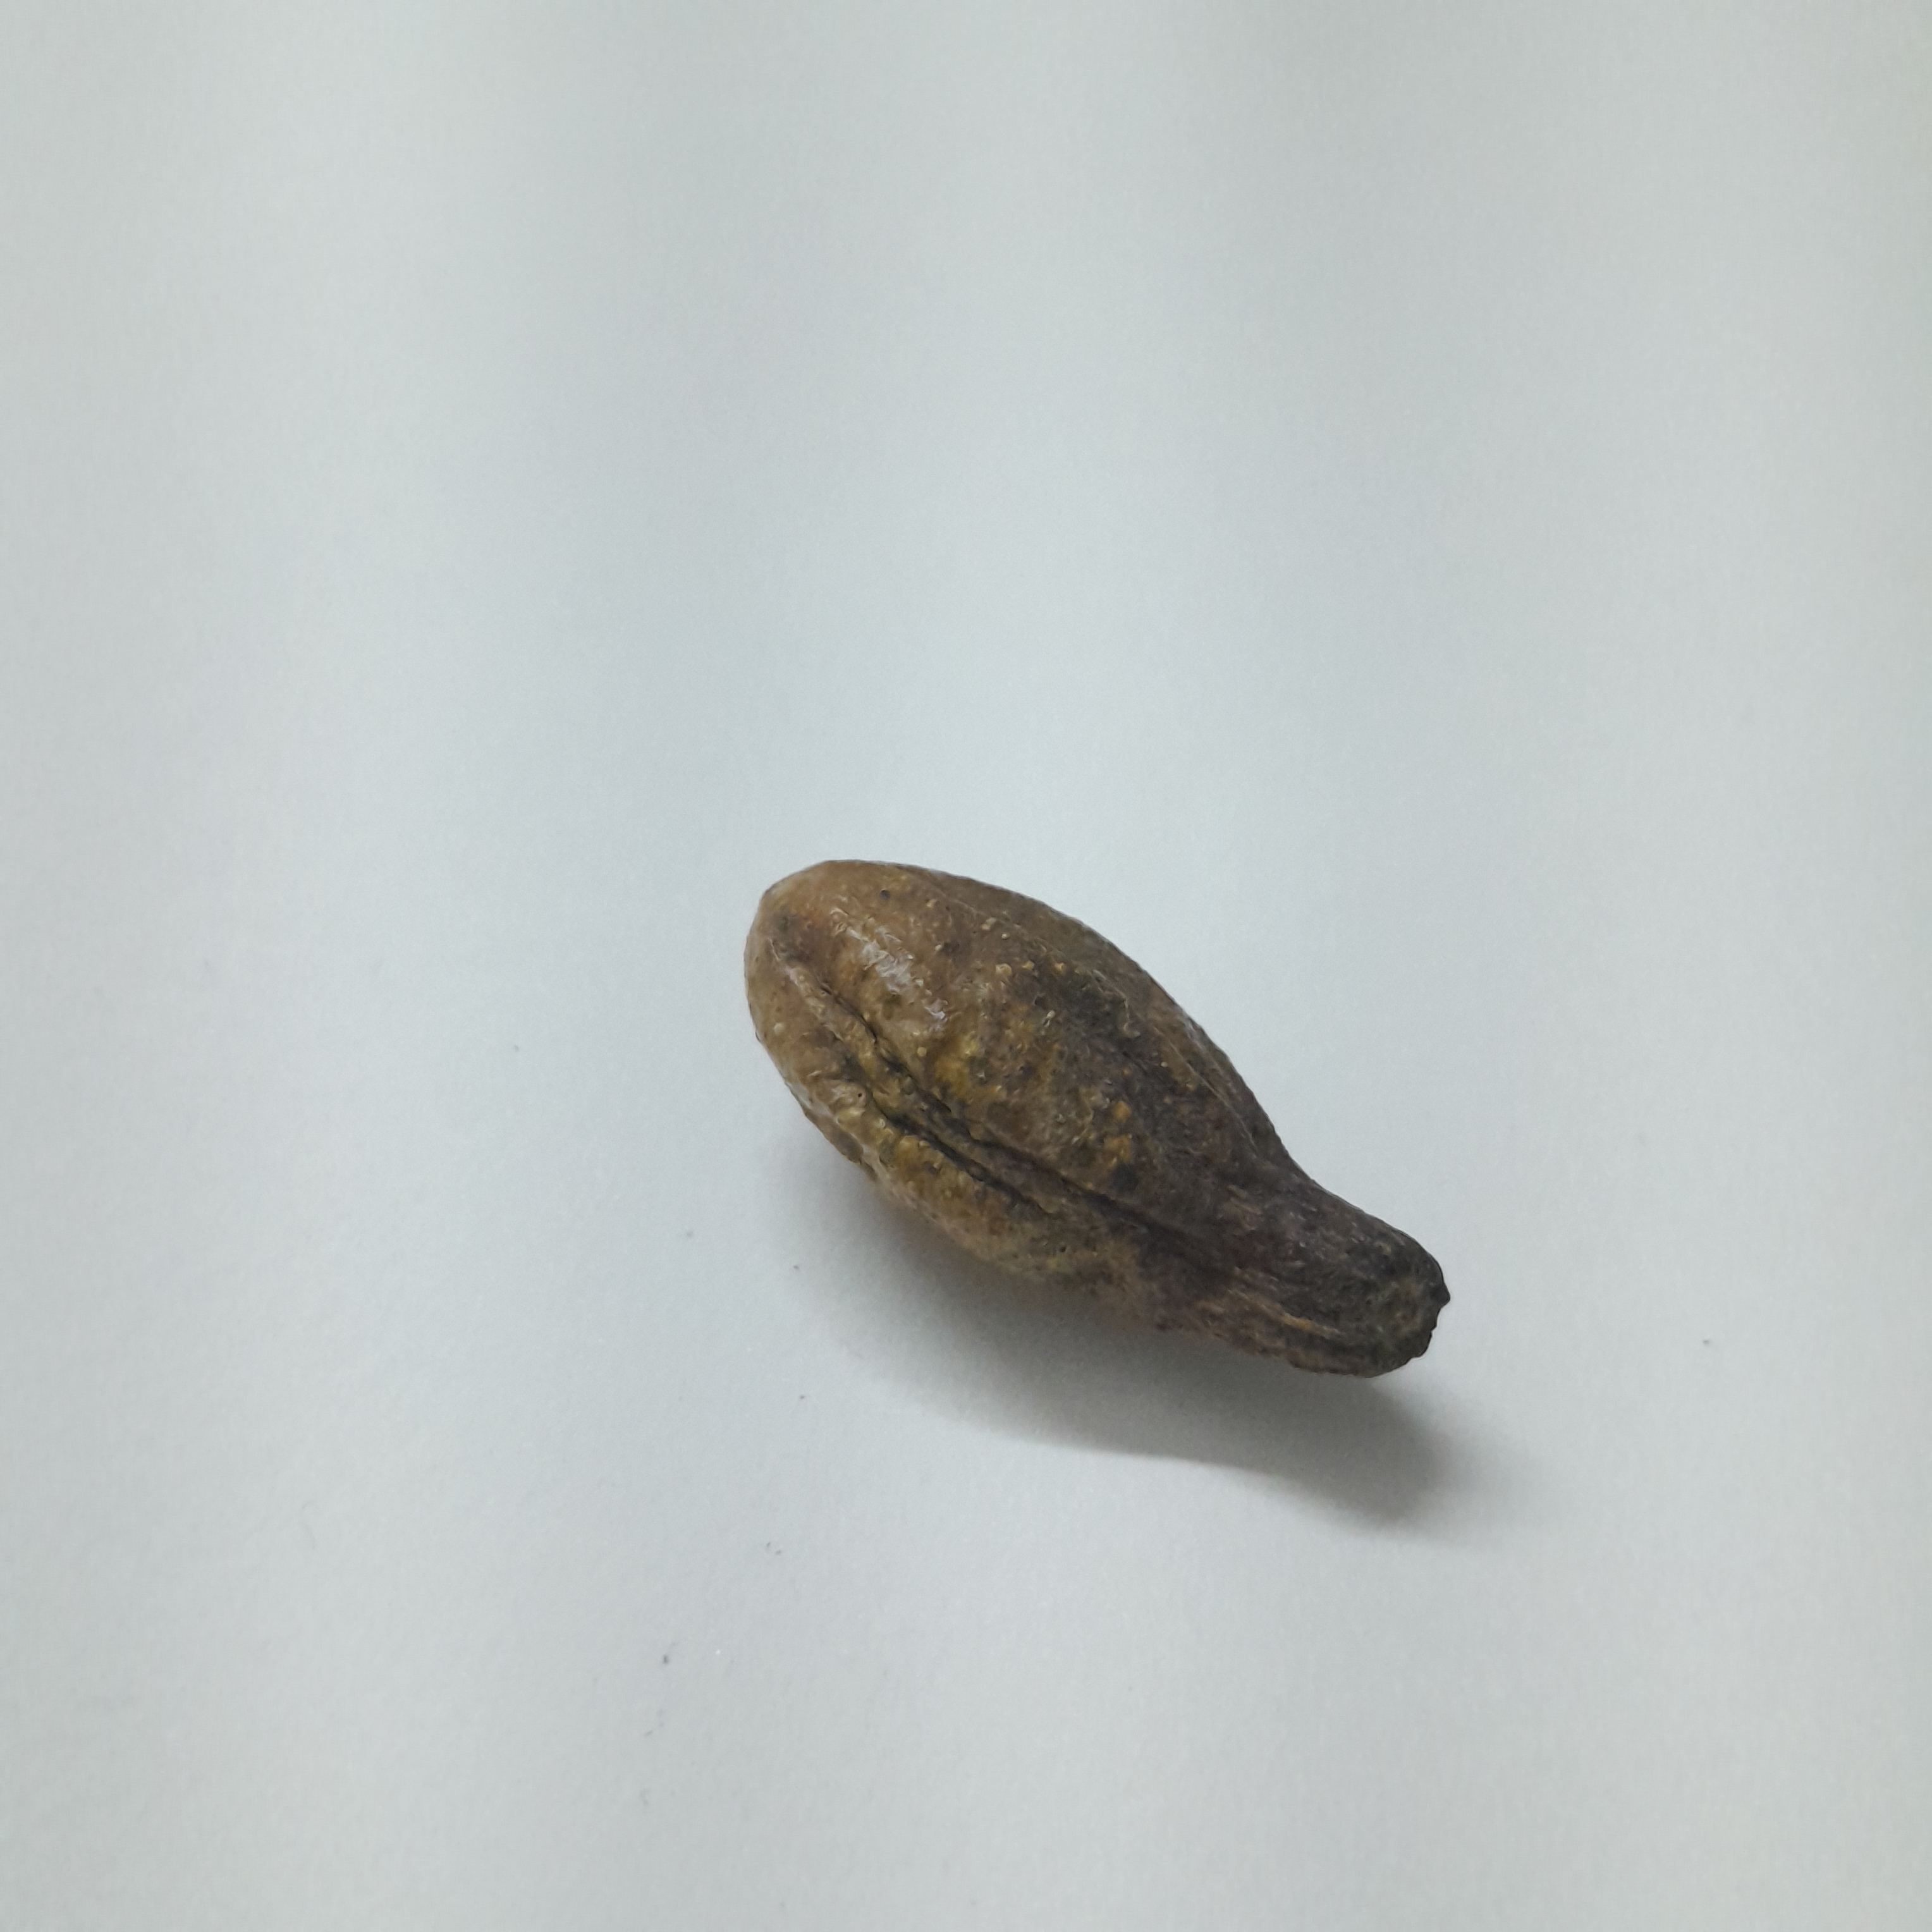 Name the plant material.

hirdaa
